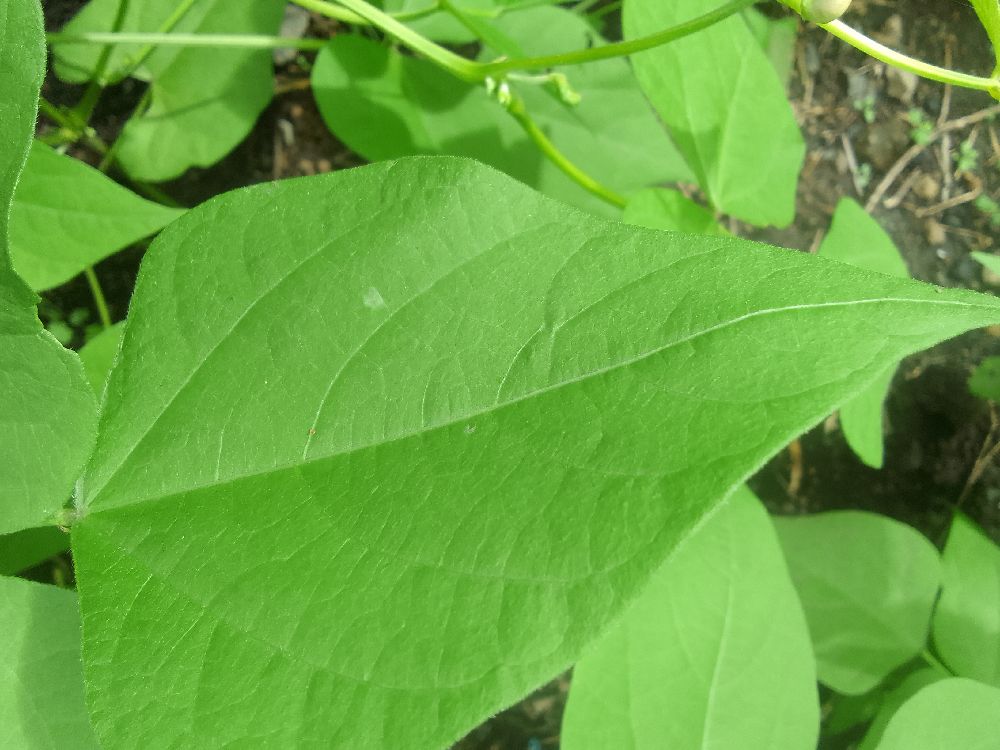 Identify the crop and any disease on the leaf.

common bean, healthy
